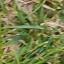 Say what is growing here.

grass
